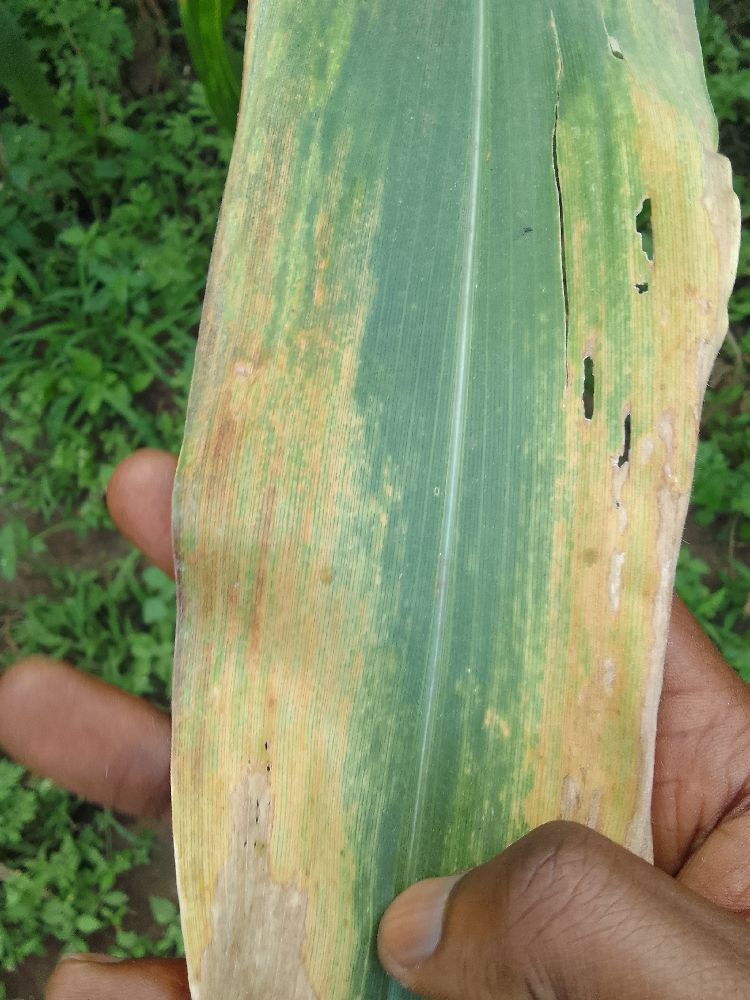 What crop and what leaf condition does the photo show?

maize, maize lethal necrosis
